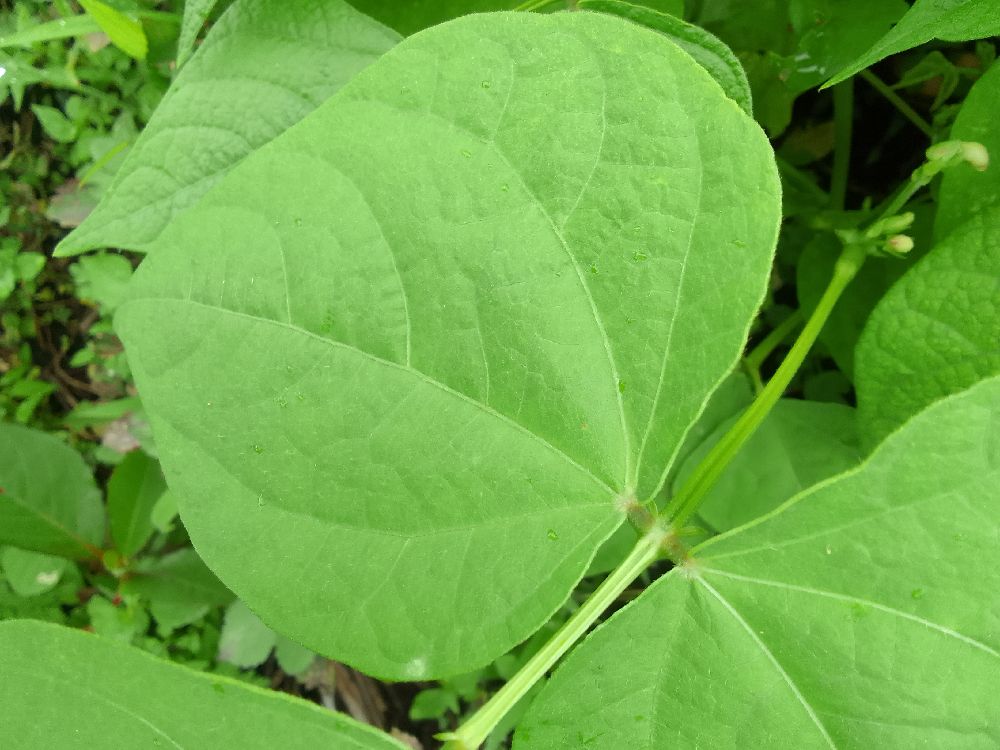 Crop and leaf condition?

common bean, healthy
